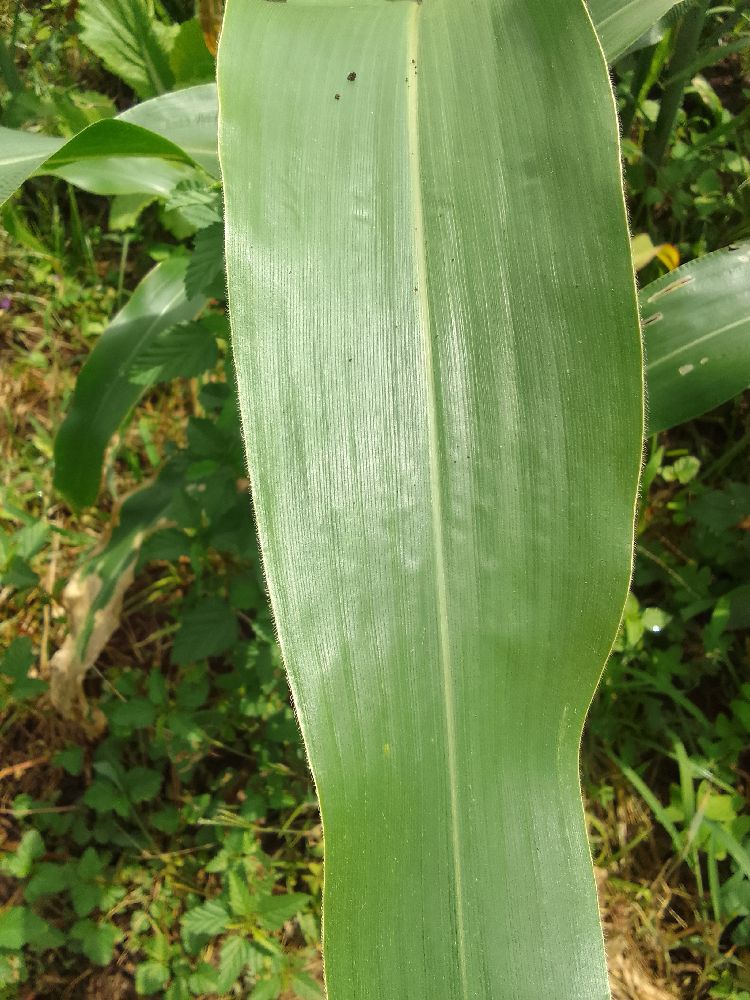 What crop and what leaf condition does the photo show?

maize, healthy
